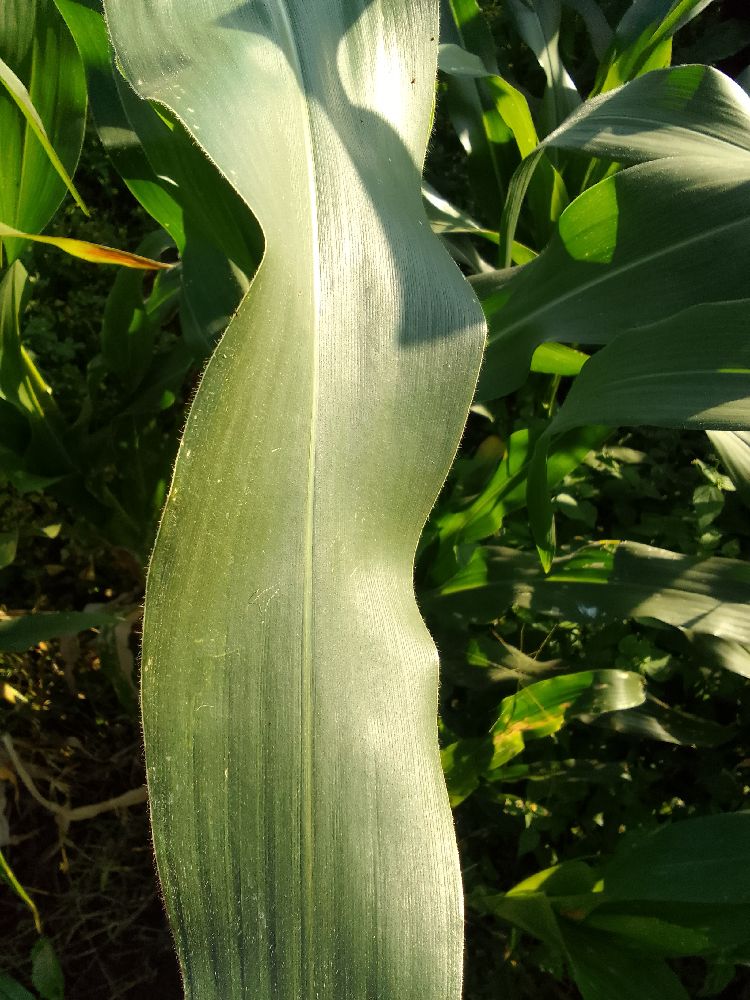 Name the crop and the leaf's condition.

maize, healthy
